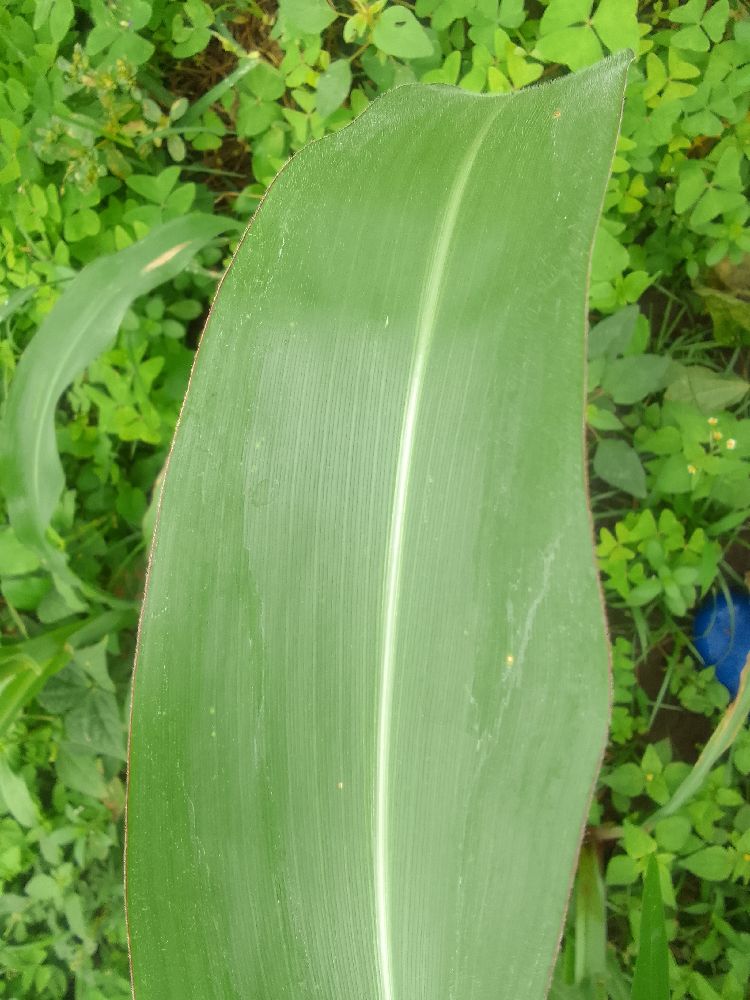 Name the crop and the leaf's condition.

maize, healthy
